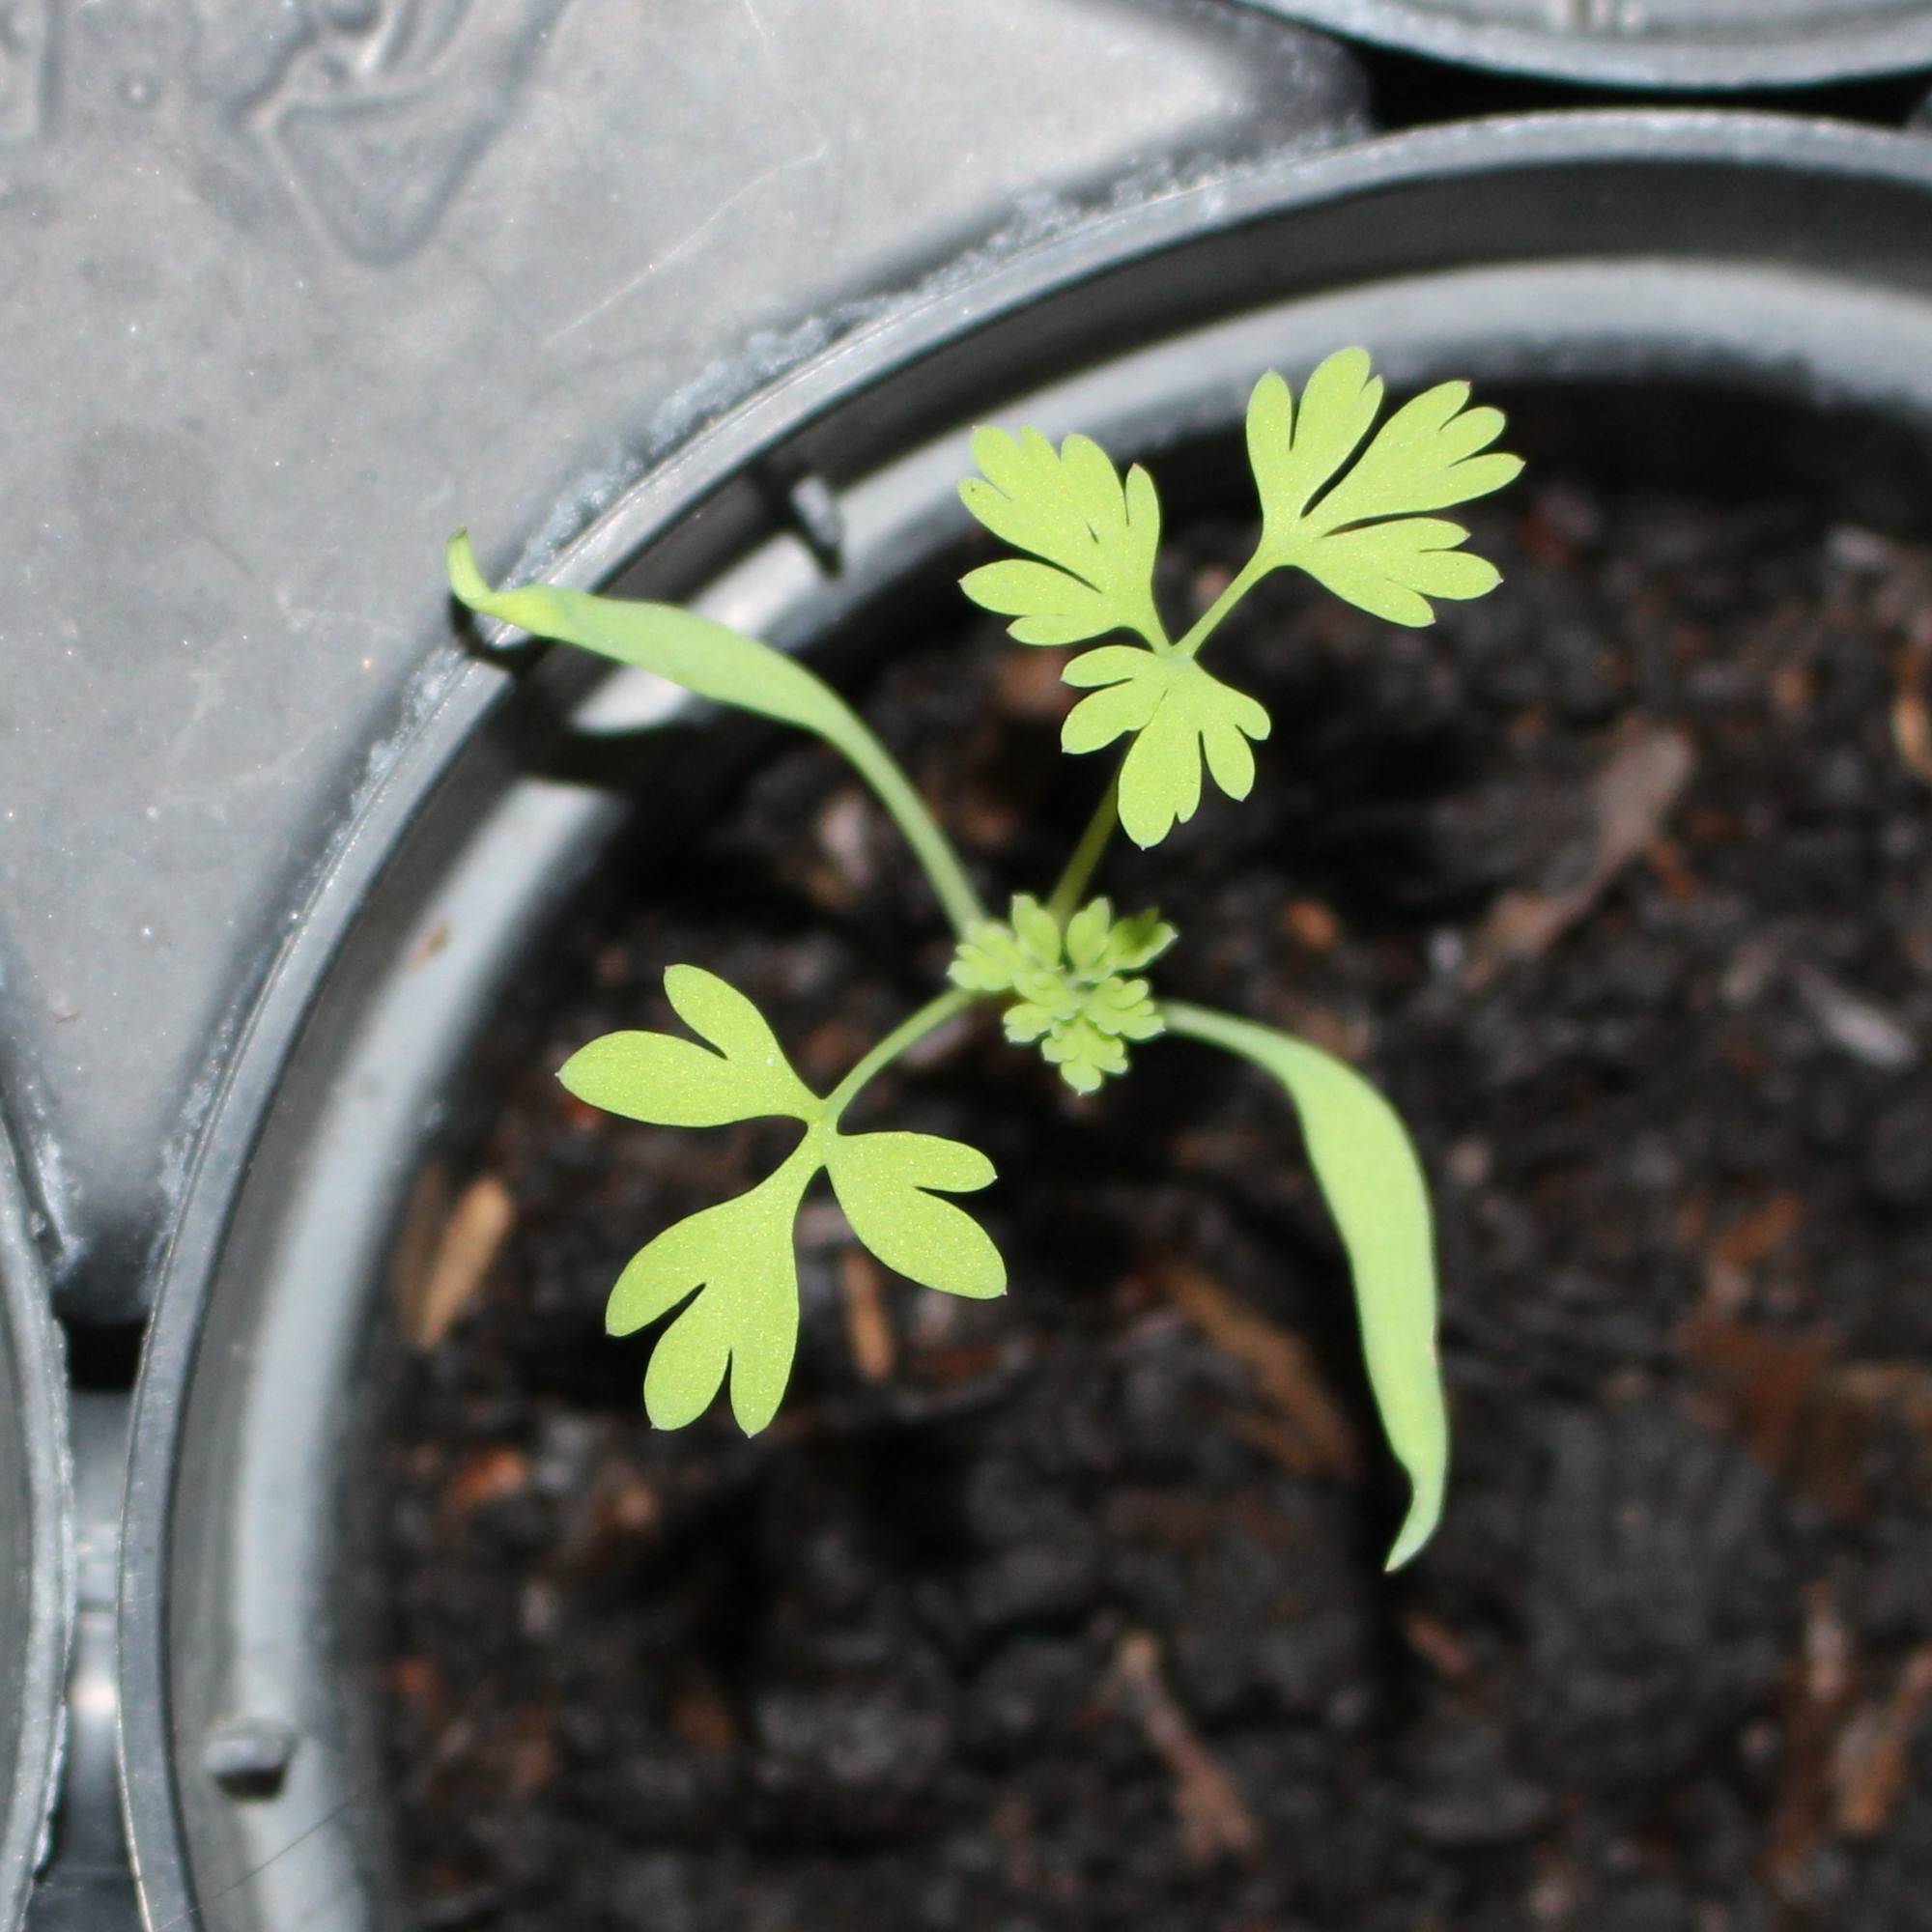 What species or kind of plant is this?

Fumaria officinalis
